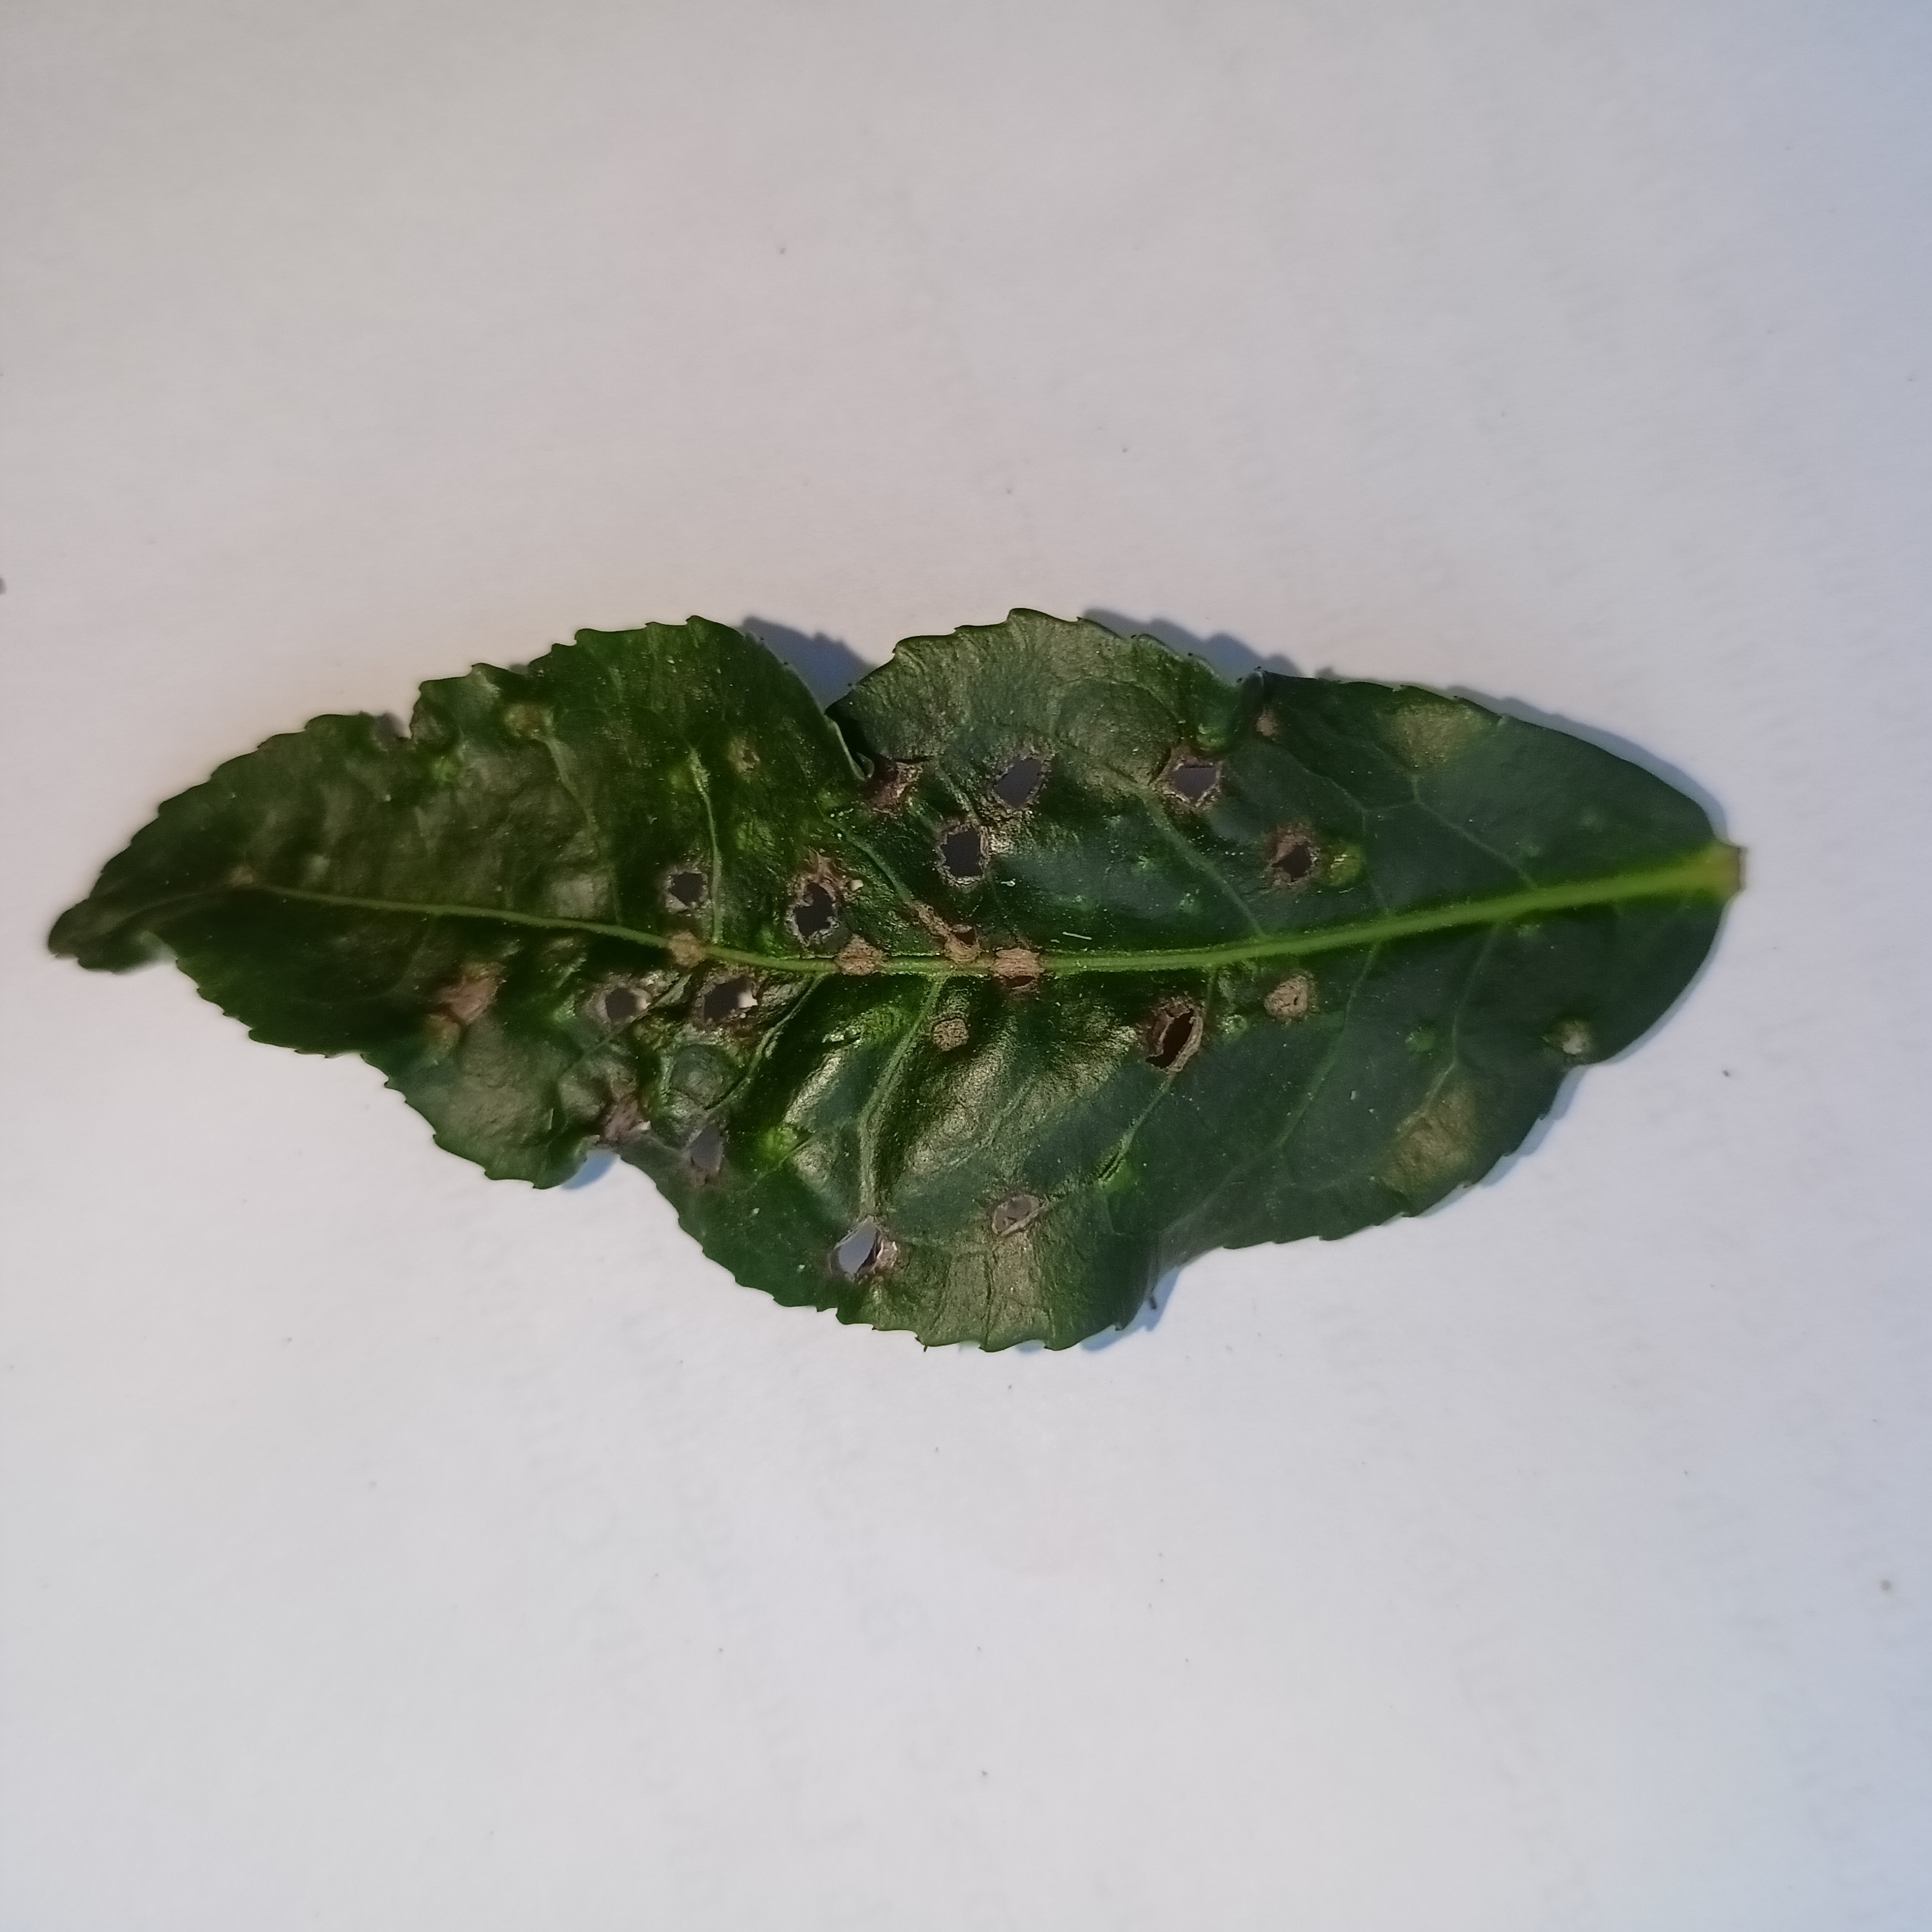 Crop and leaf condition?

tea, helopeltis
